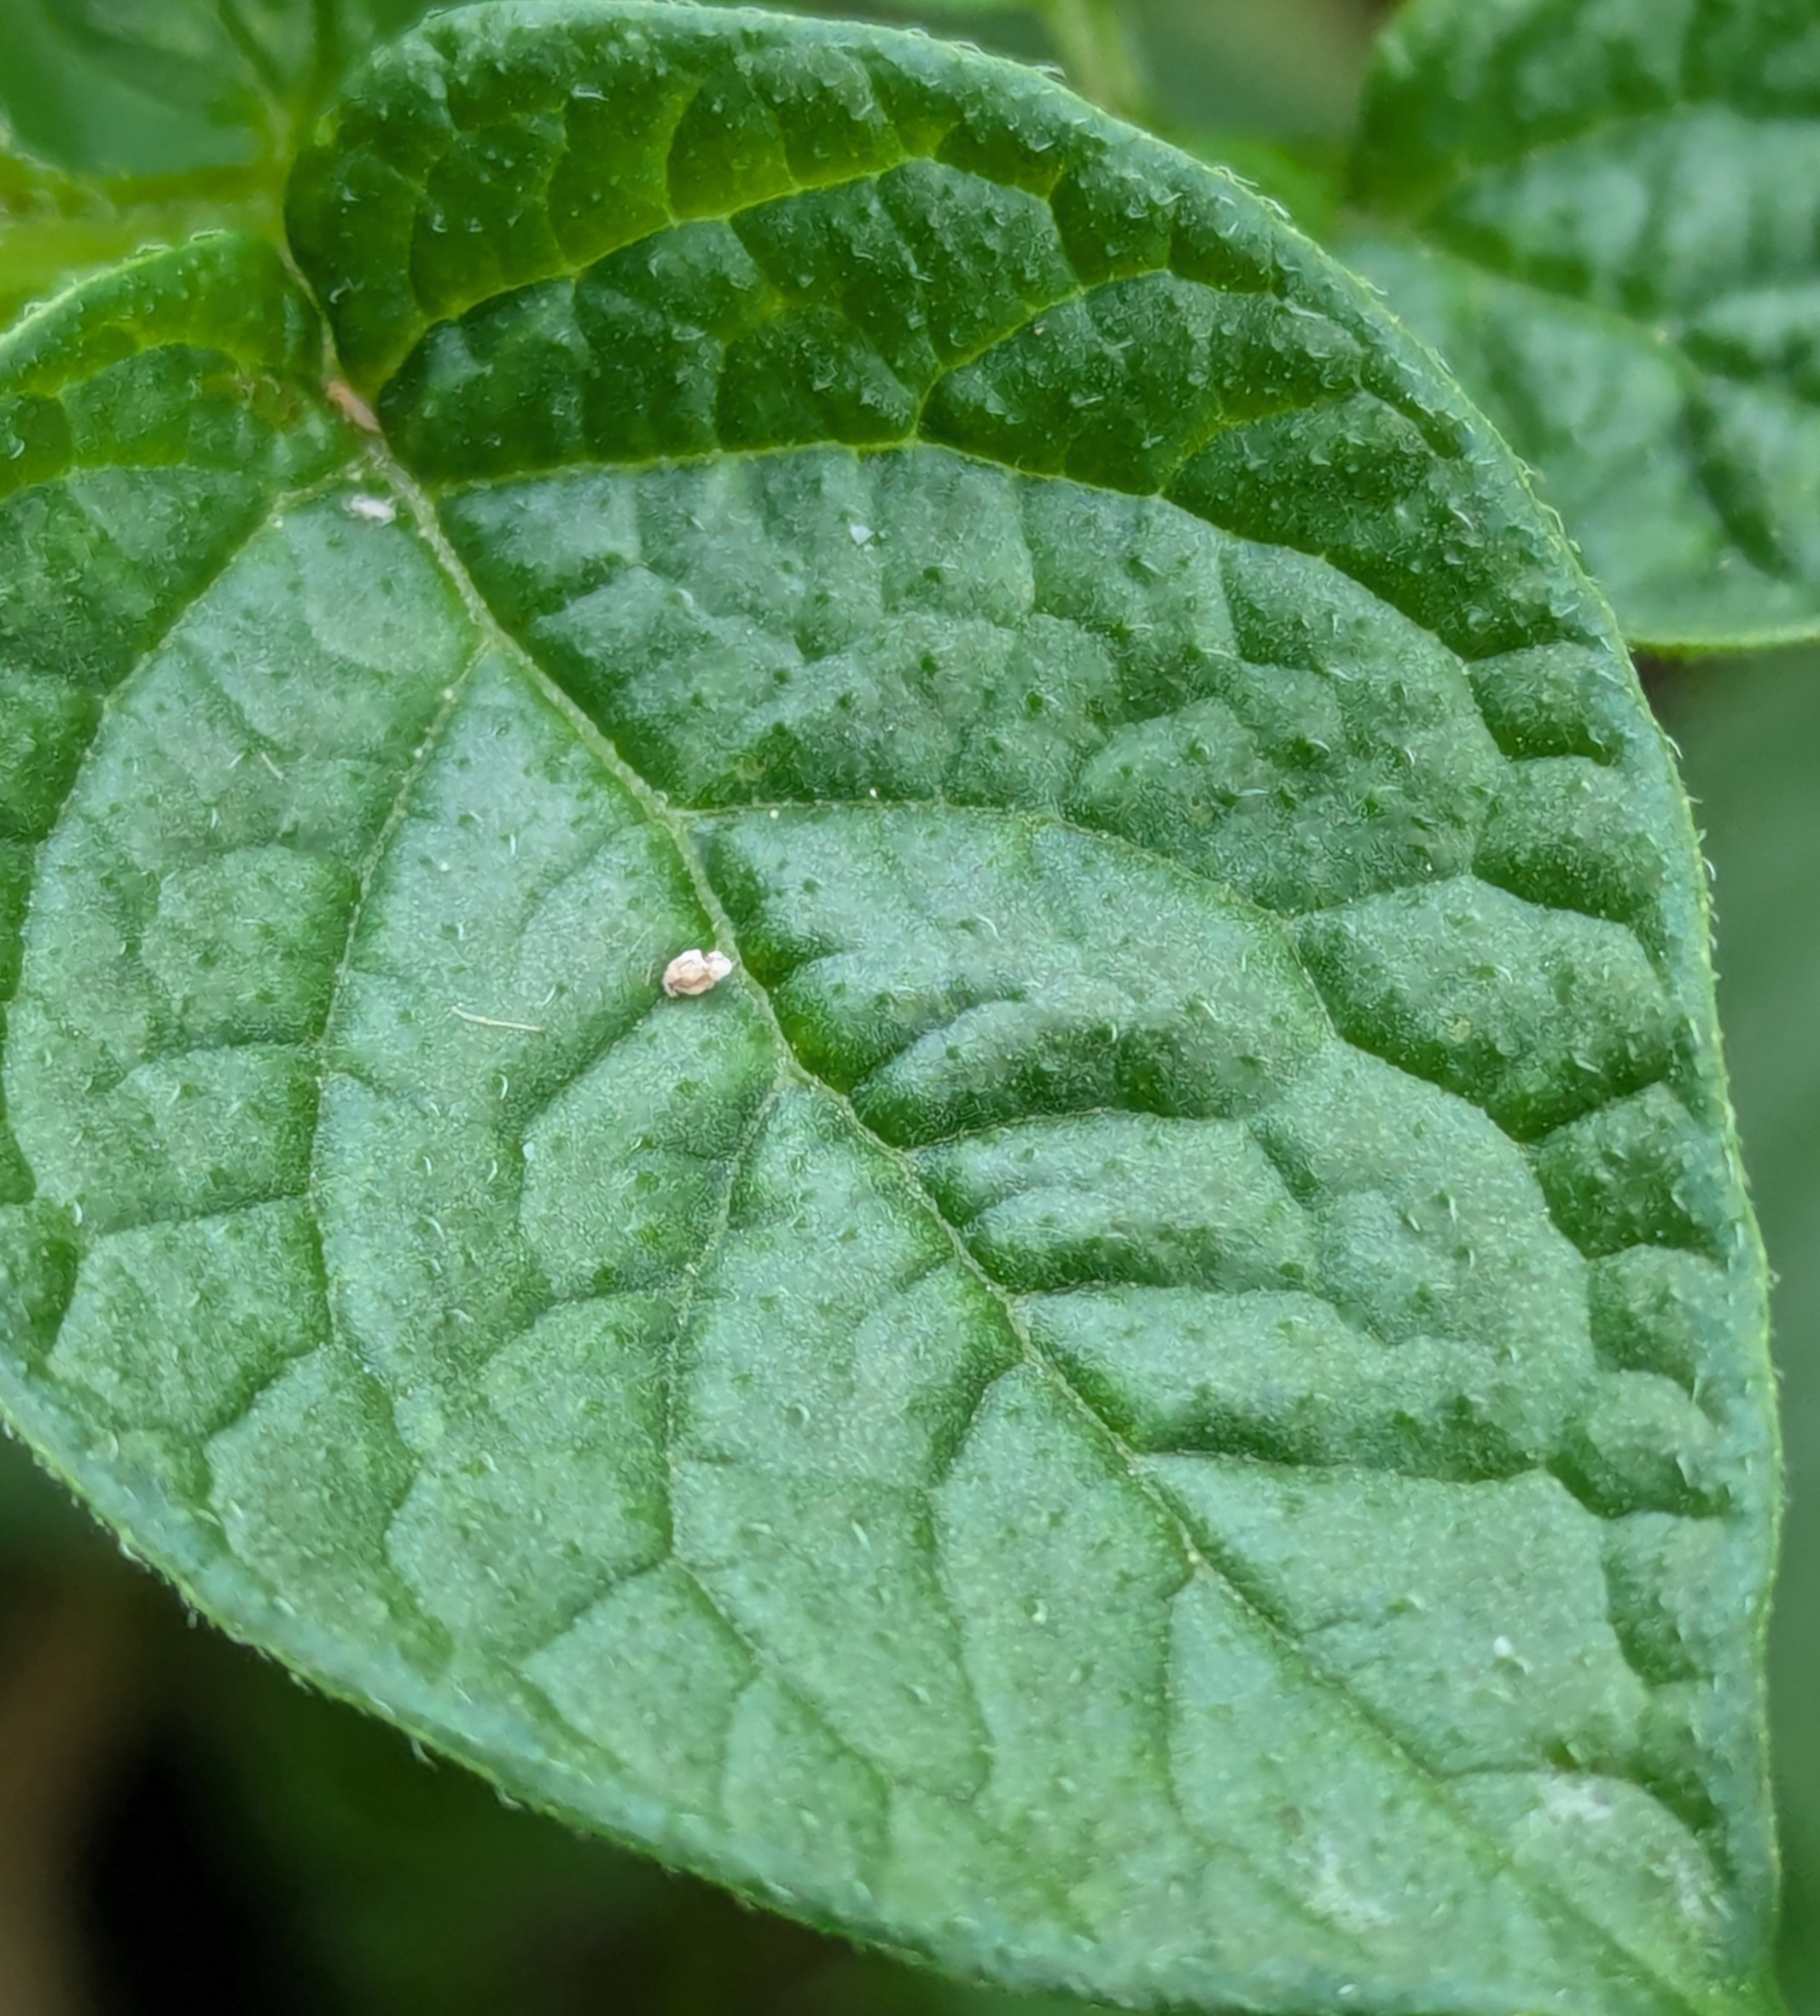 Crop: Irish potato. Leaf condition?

healthy
